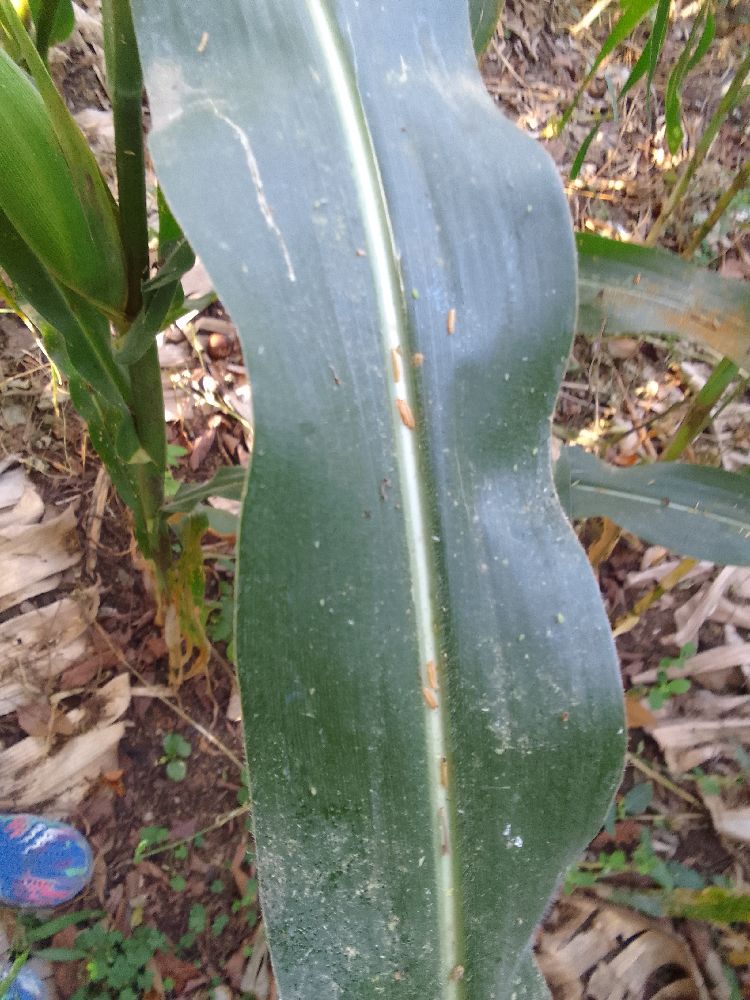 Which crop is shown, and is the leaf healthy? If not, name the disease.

maize, healthy
